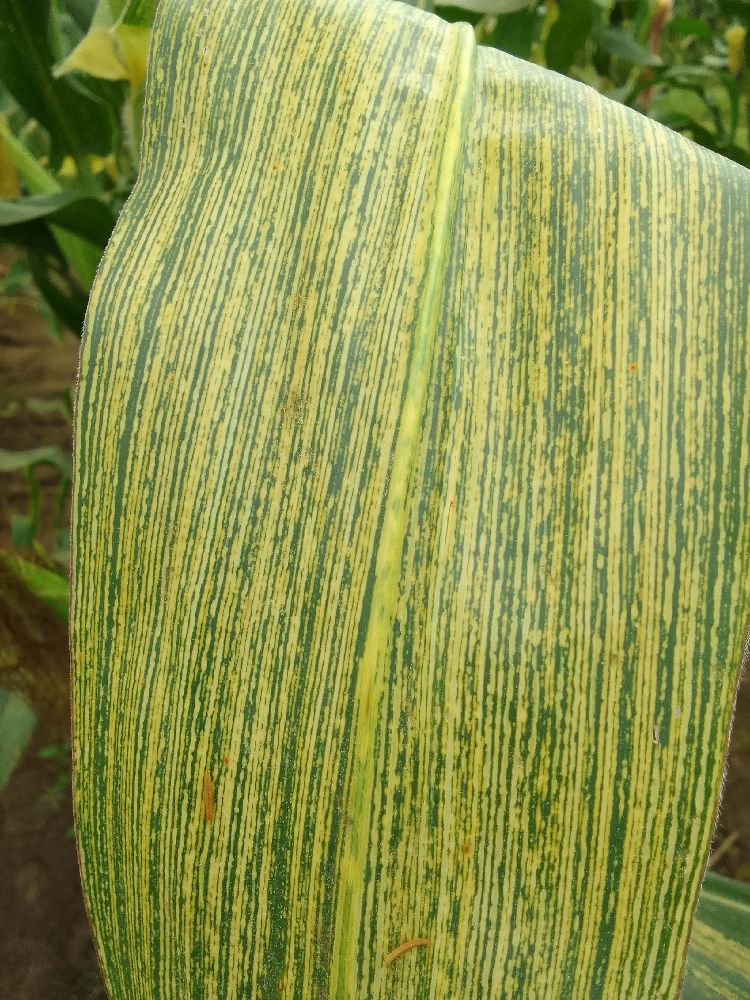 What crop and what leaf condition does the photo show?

maize, maize streak virus
